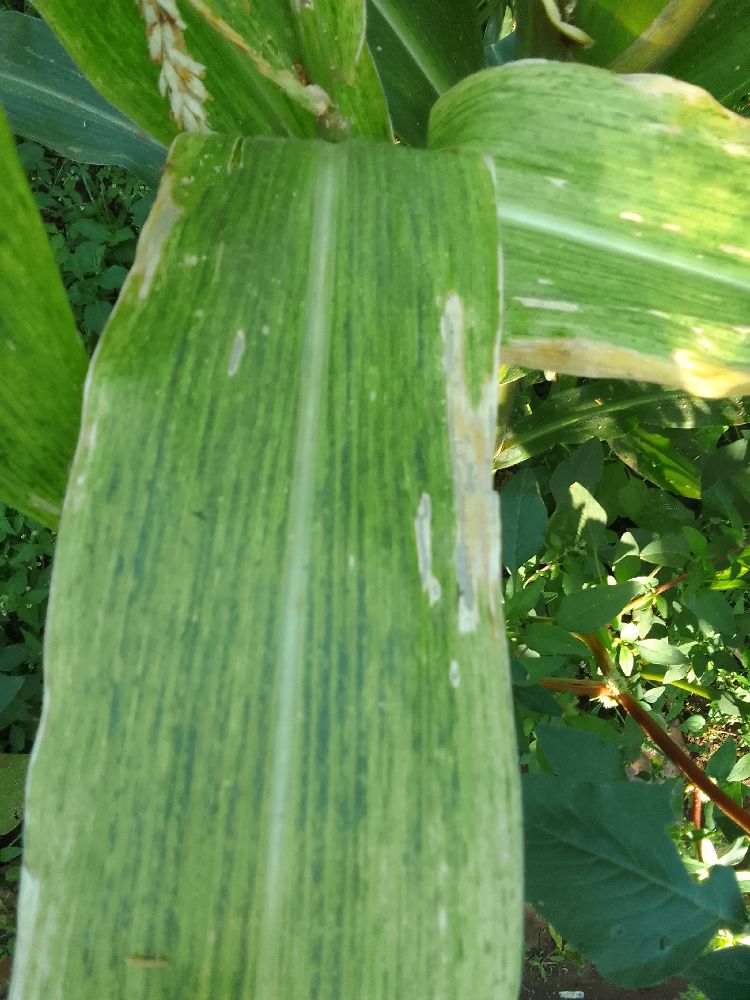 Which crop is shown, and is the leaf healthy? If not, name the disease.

maize, maize lethal necrosis
